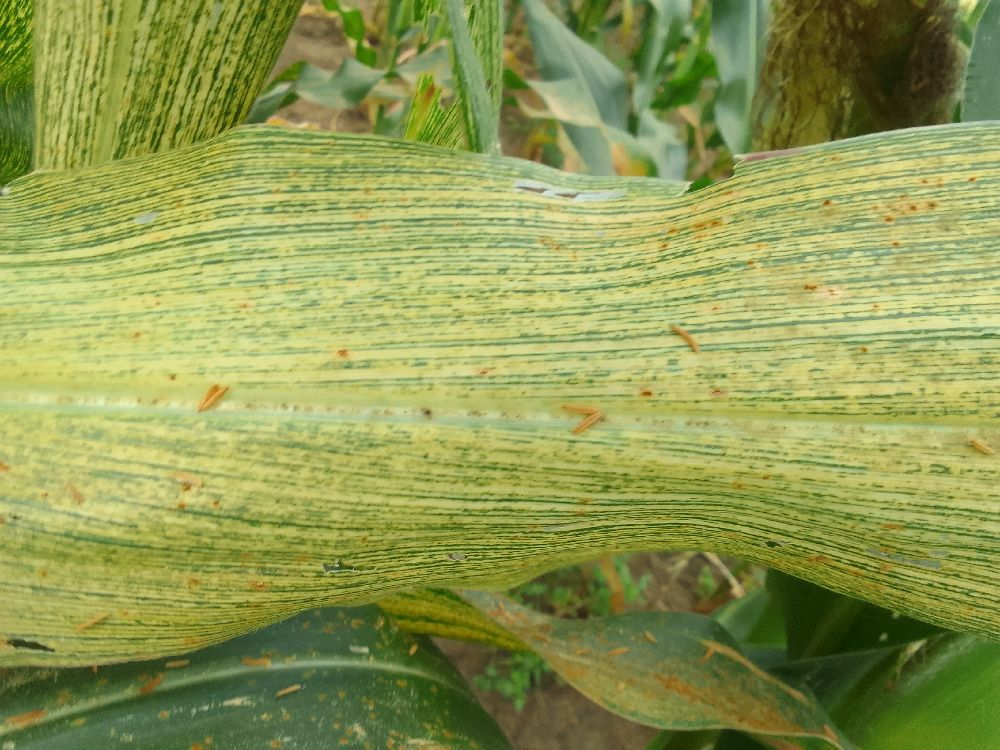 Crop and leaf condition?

maize, maize streak virus
